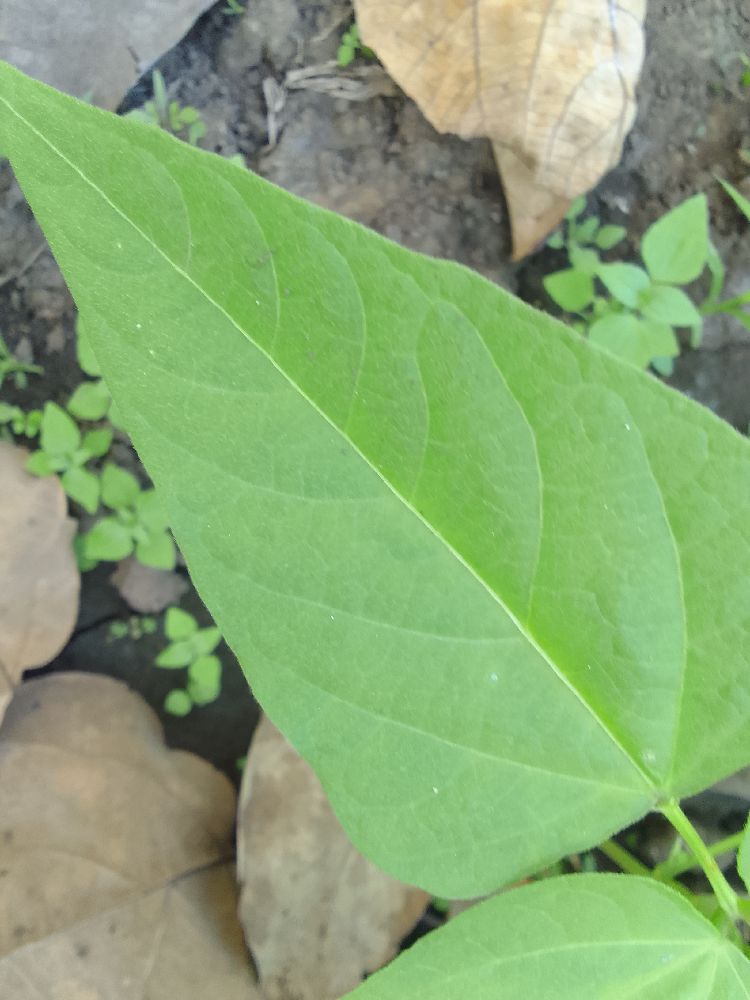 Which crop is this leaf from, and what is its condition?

common bean, healthy
